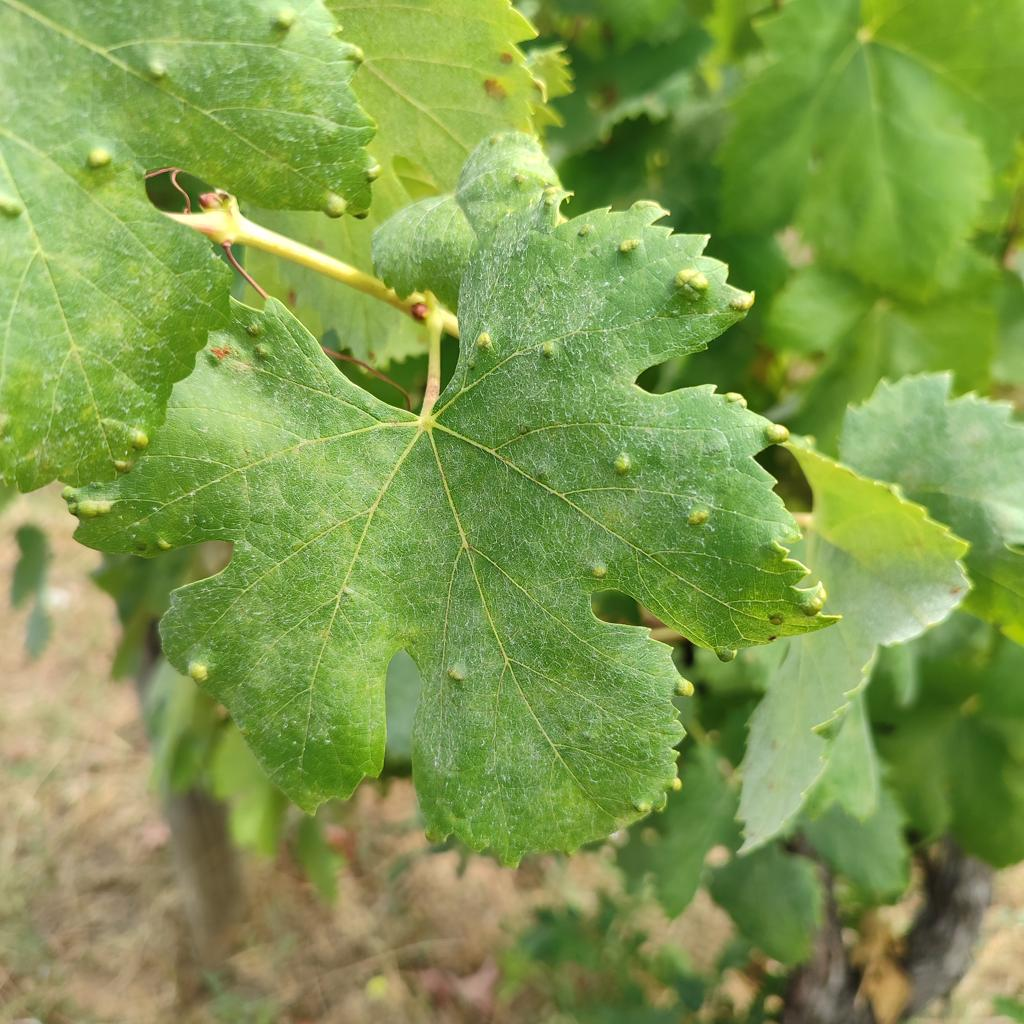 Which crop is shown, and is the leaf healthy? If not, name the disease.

grapevine, erineum mite
